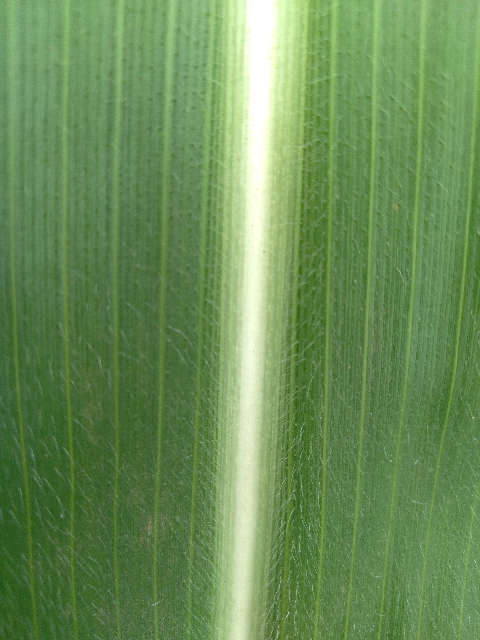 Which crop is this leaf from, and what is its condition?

maize, healthy
